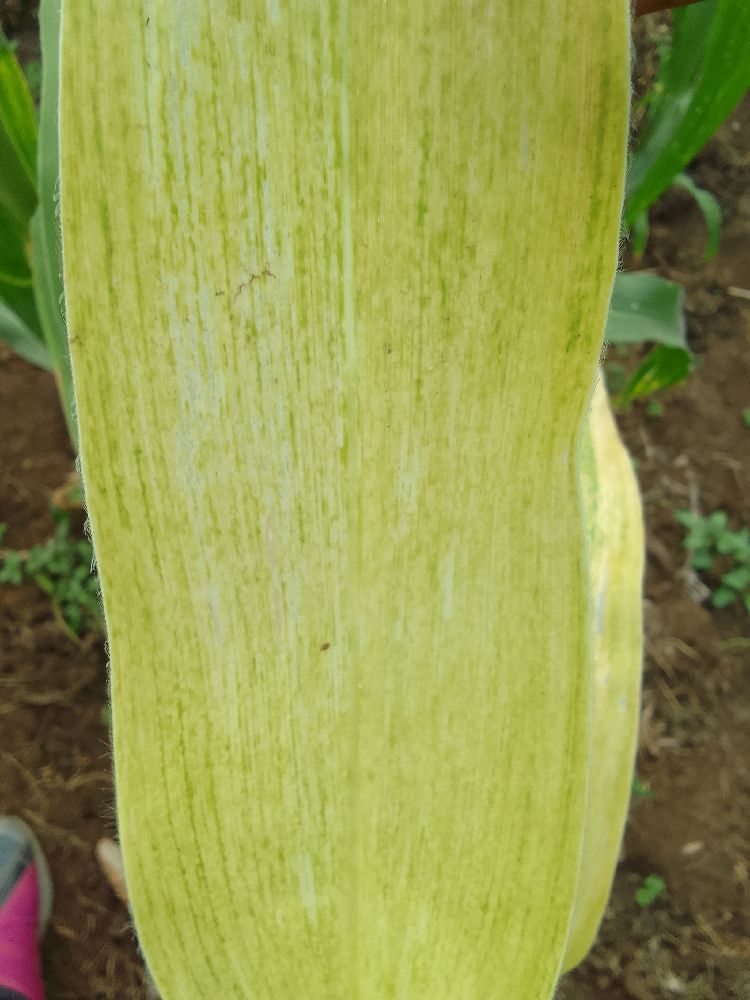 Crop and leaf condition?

maize, maize lethal necrosis
